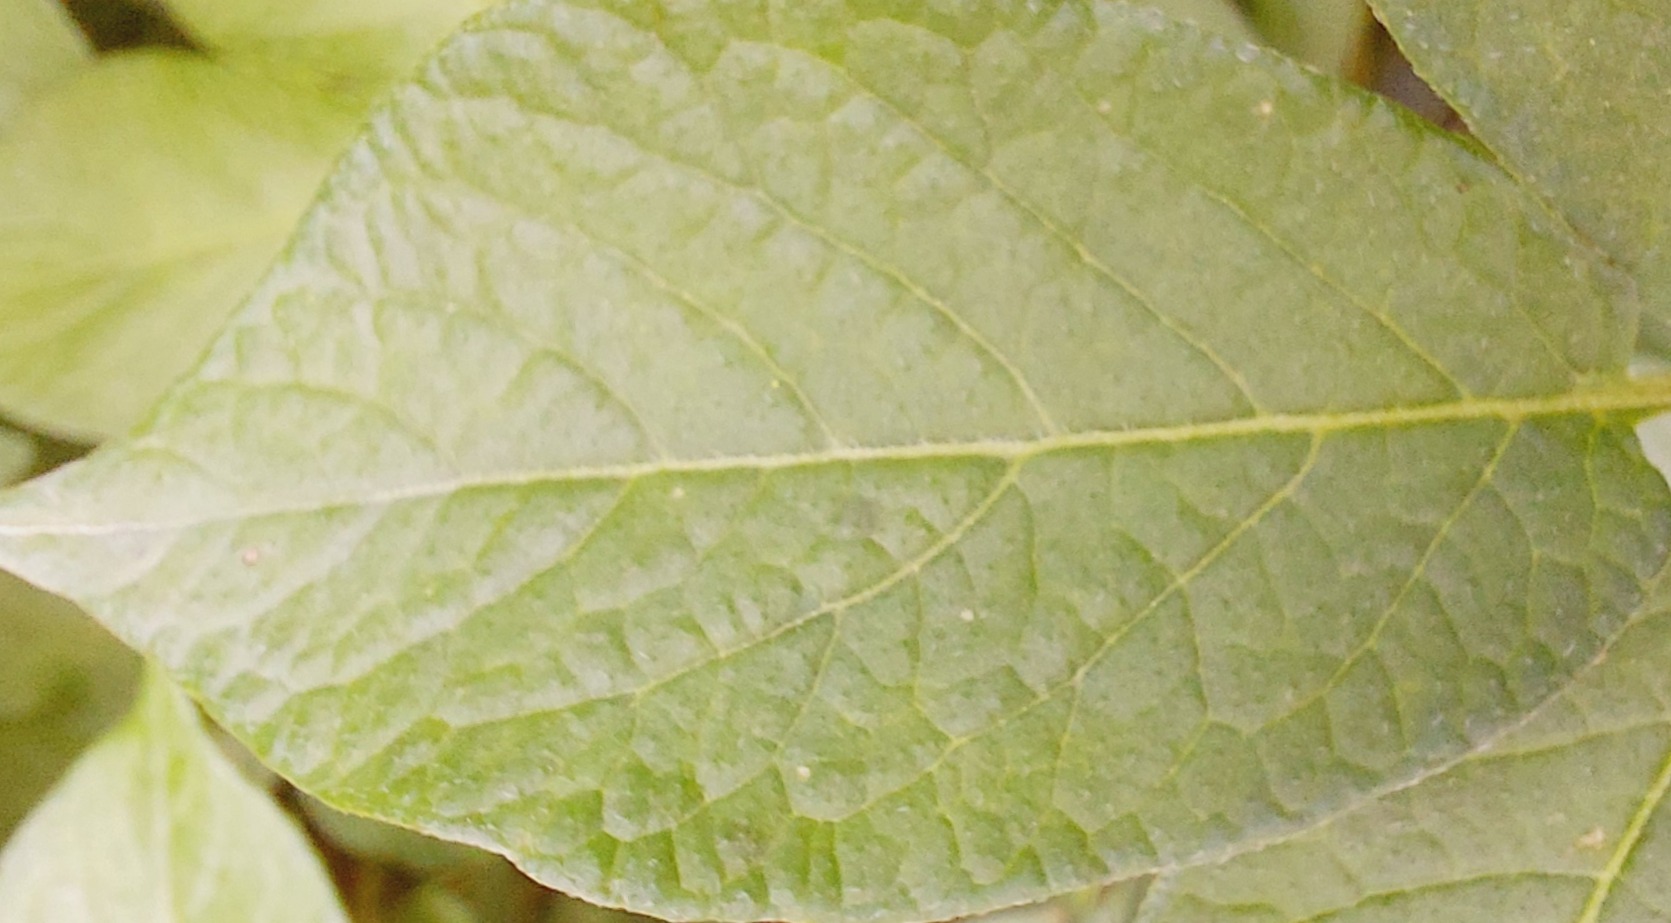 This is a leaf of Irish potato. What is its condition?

healthy
